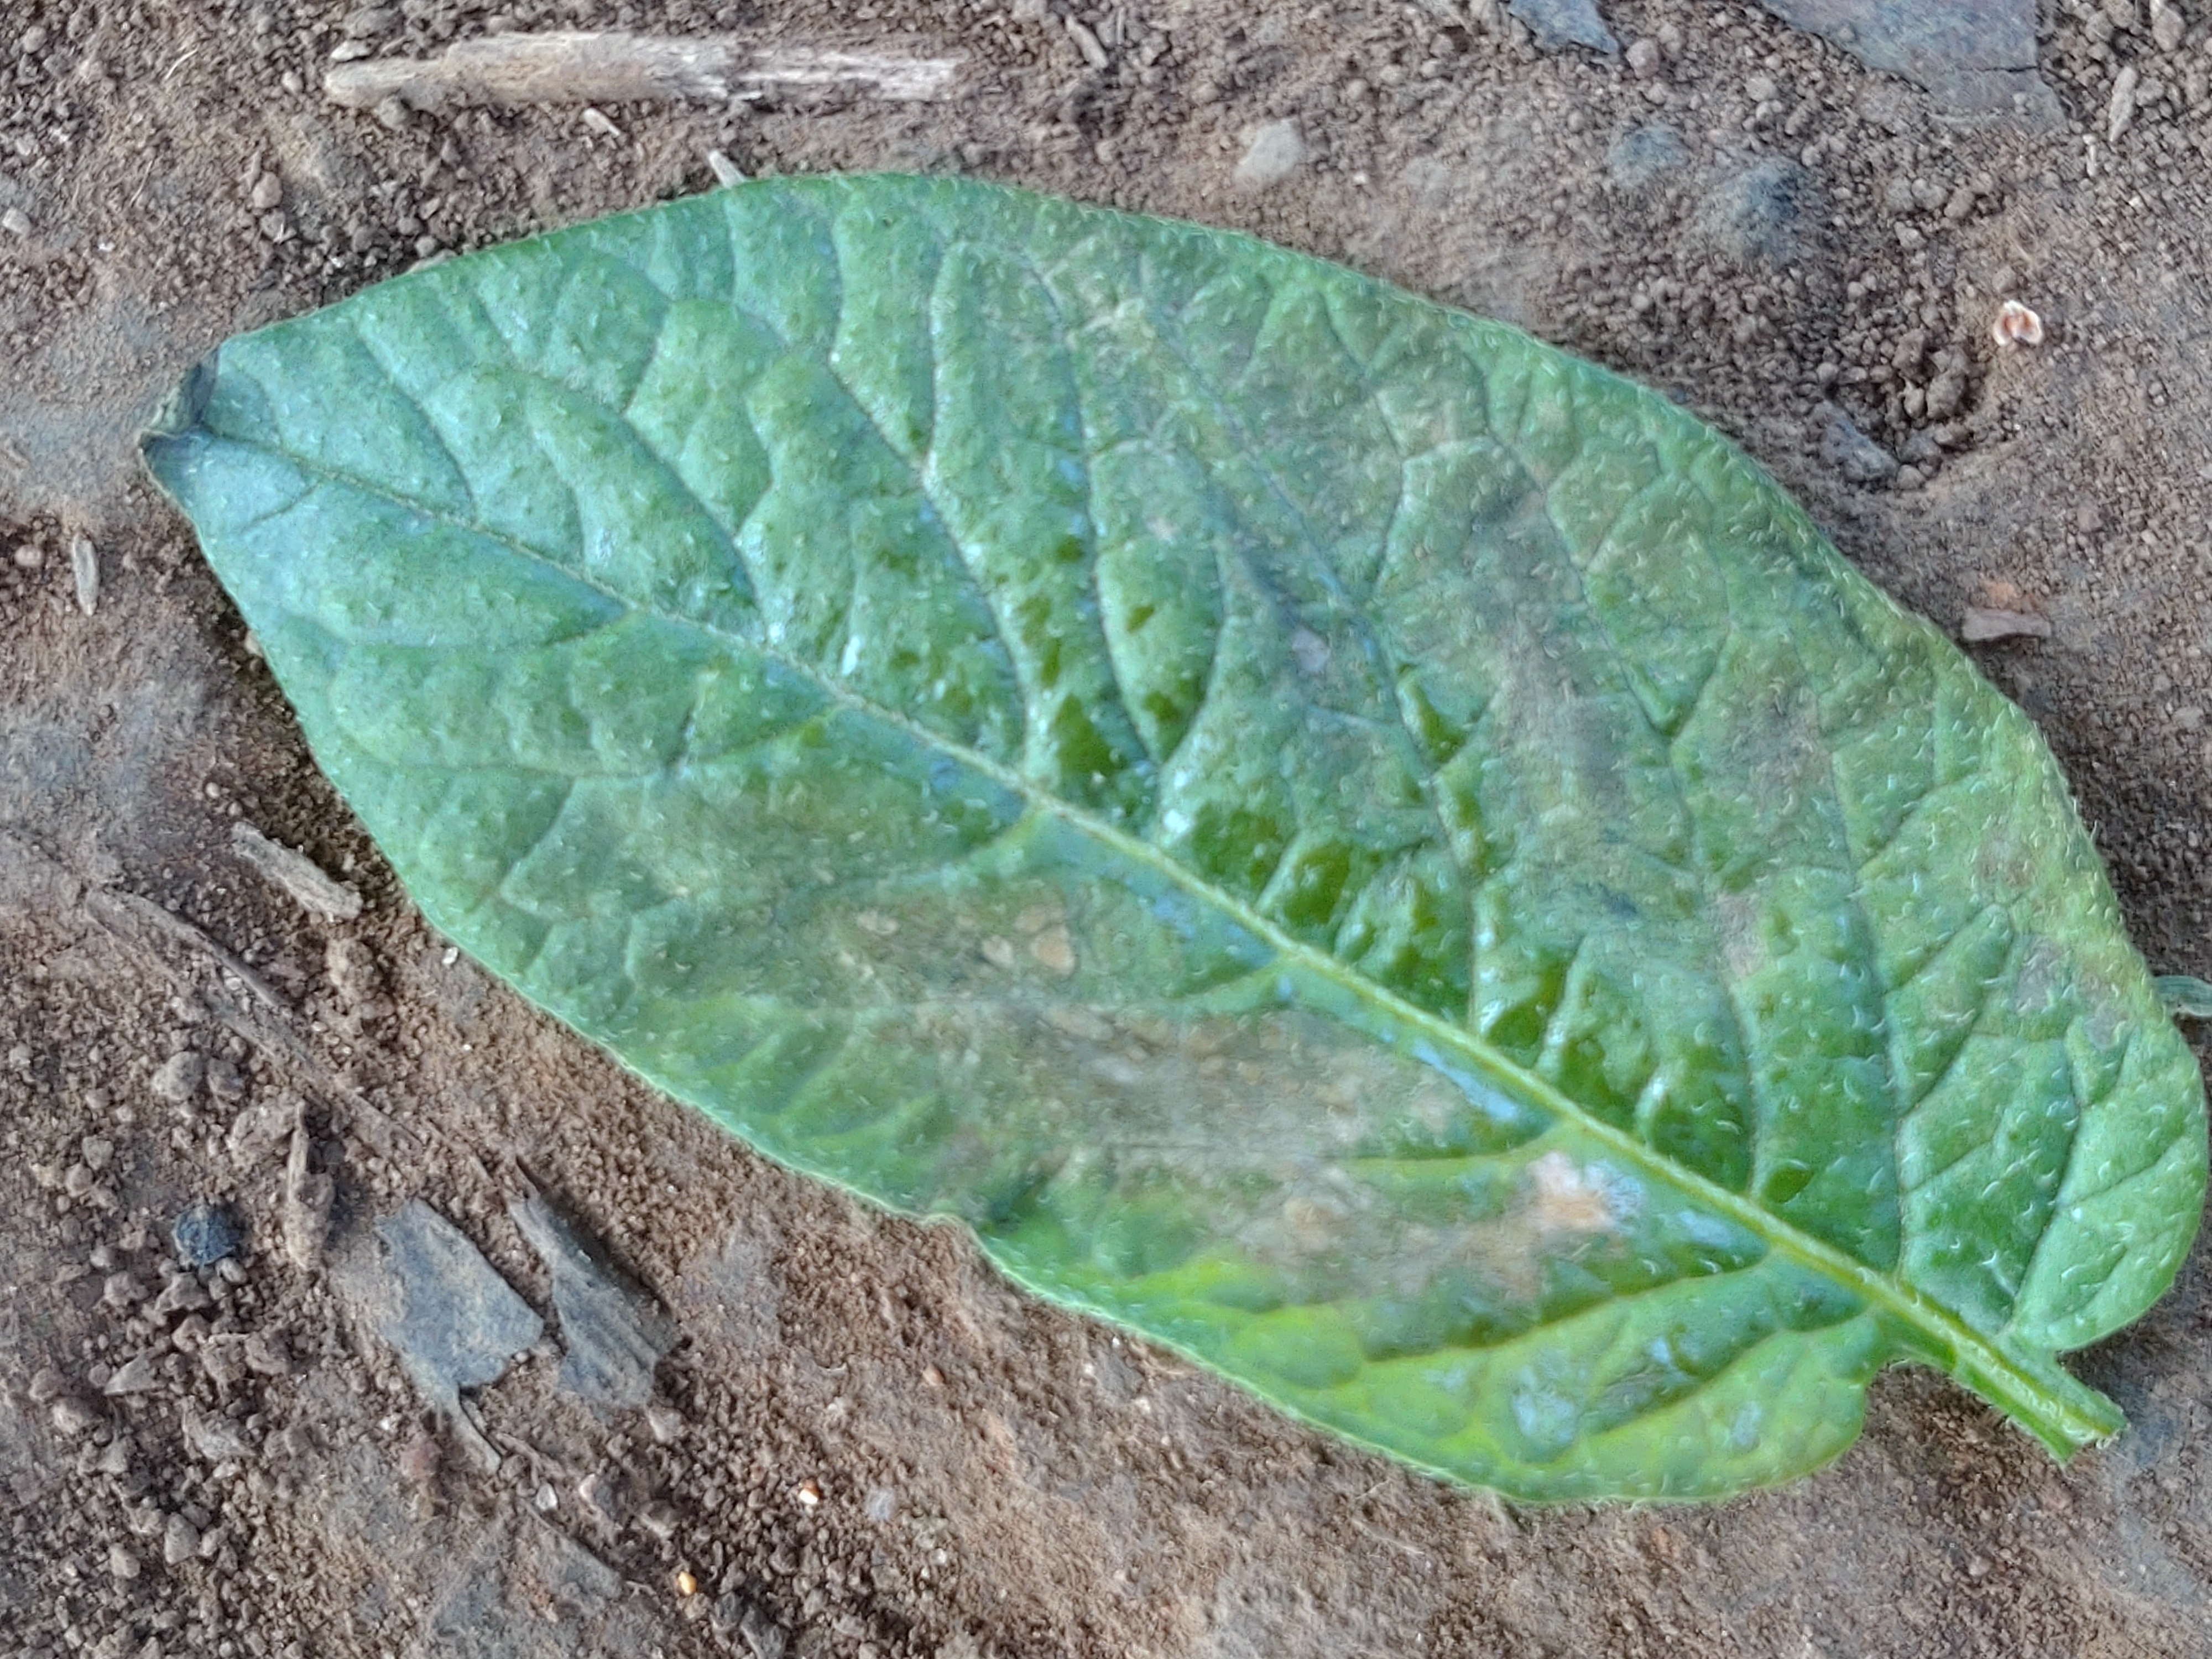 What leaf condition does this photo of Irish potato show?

early blight
